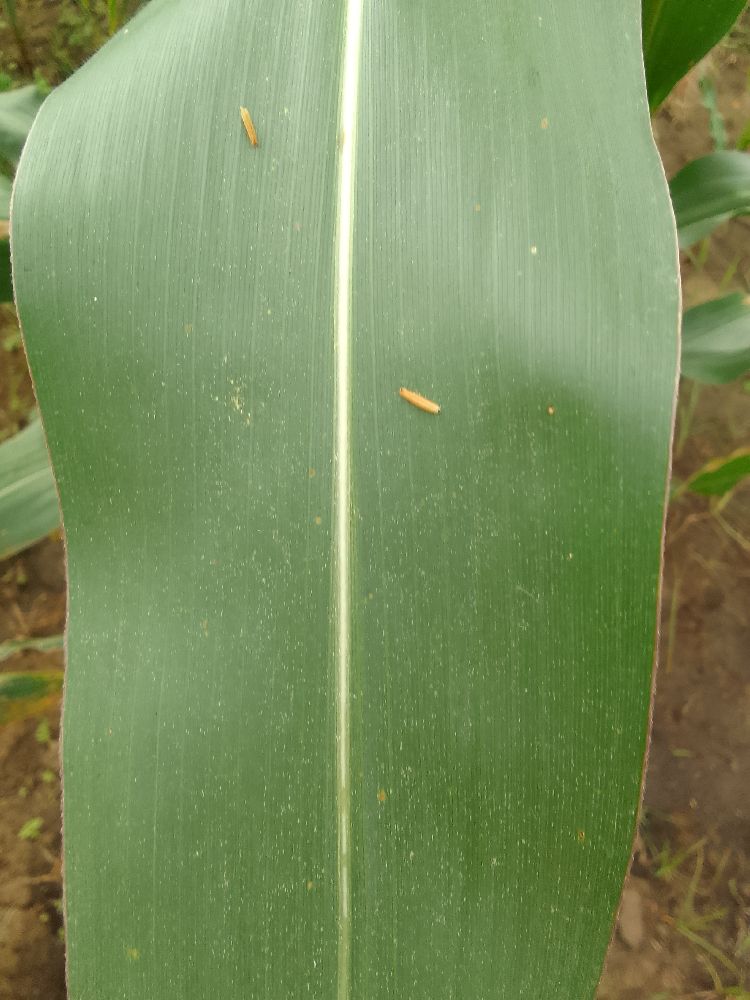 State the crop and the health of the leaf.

maize, healthy
